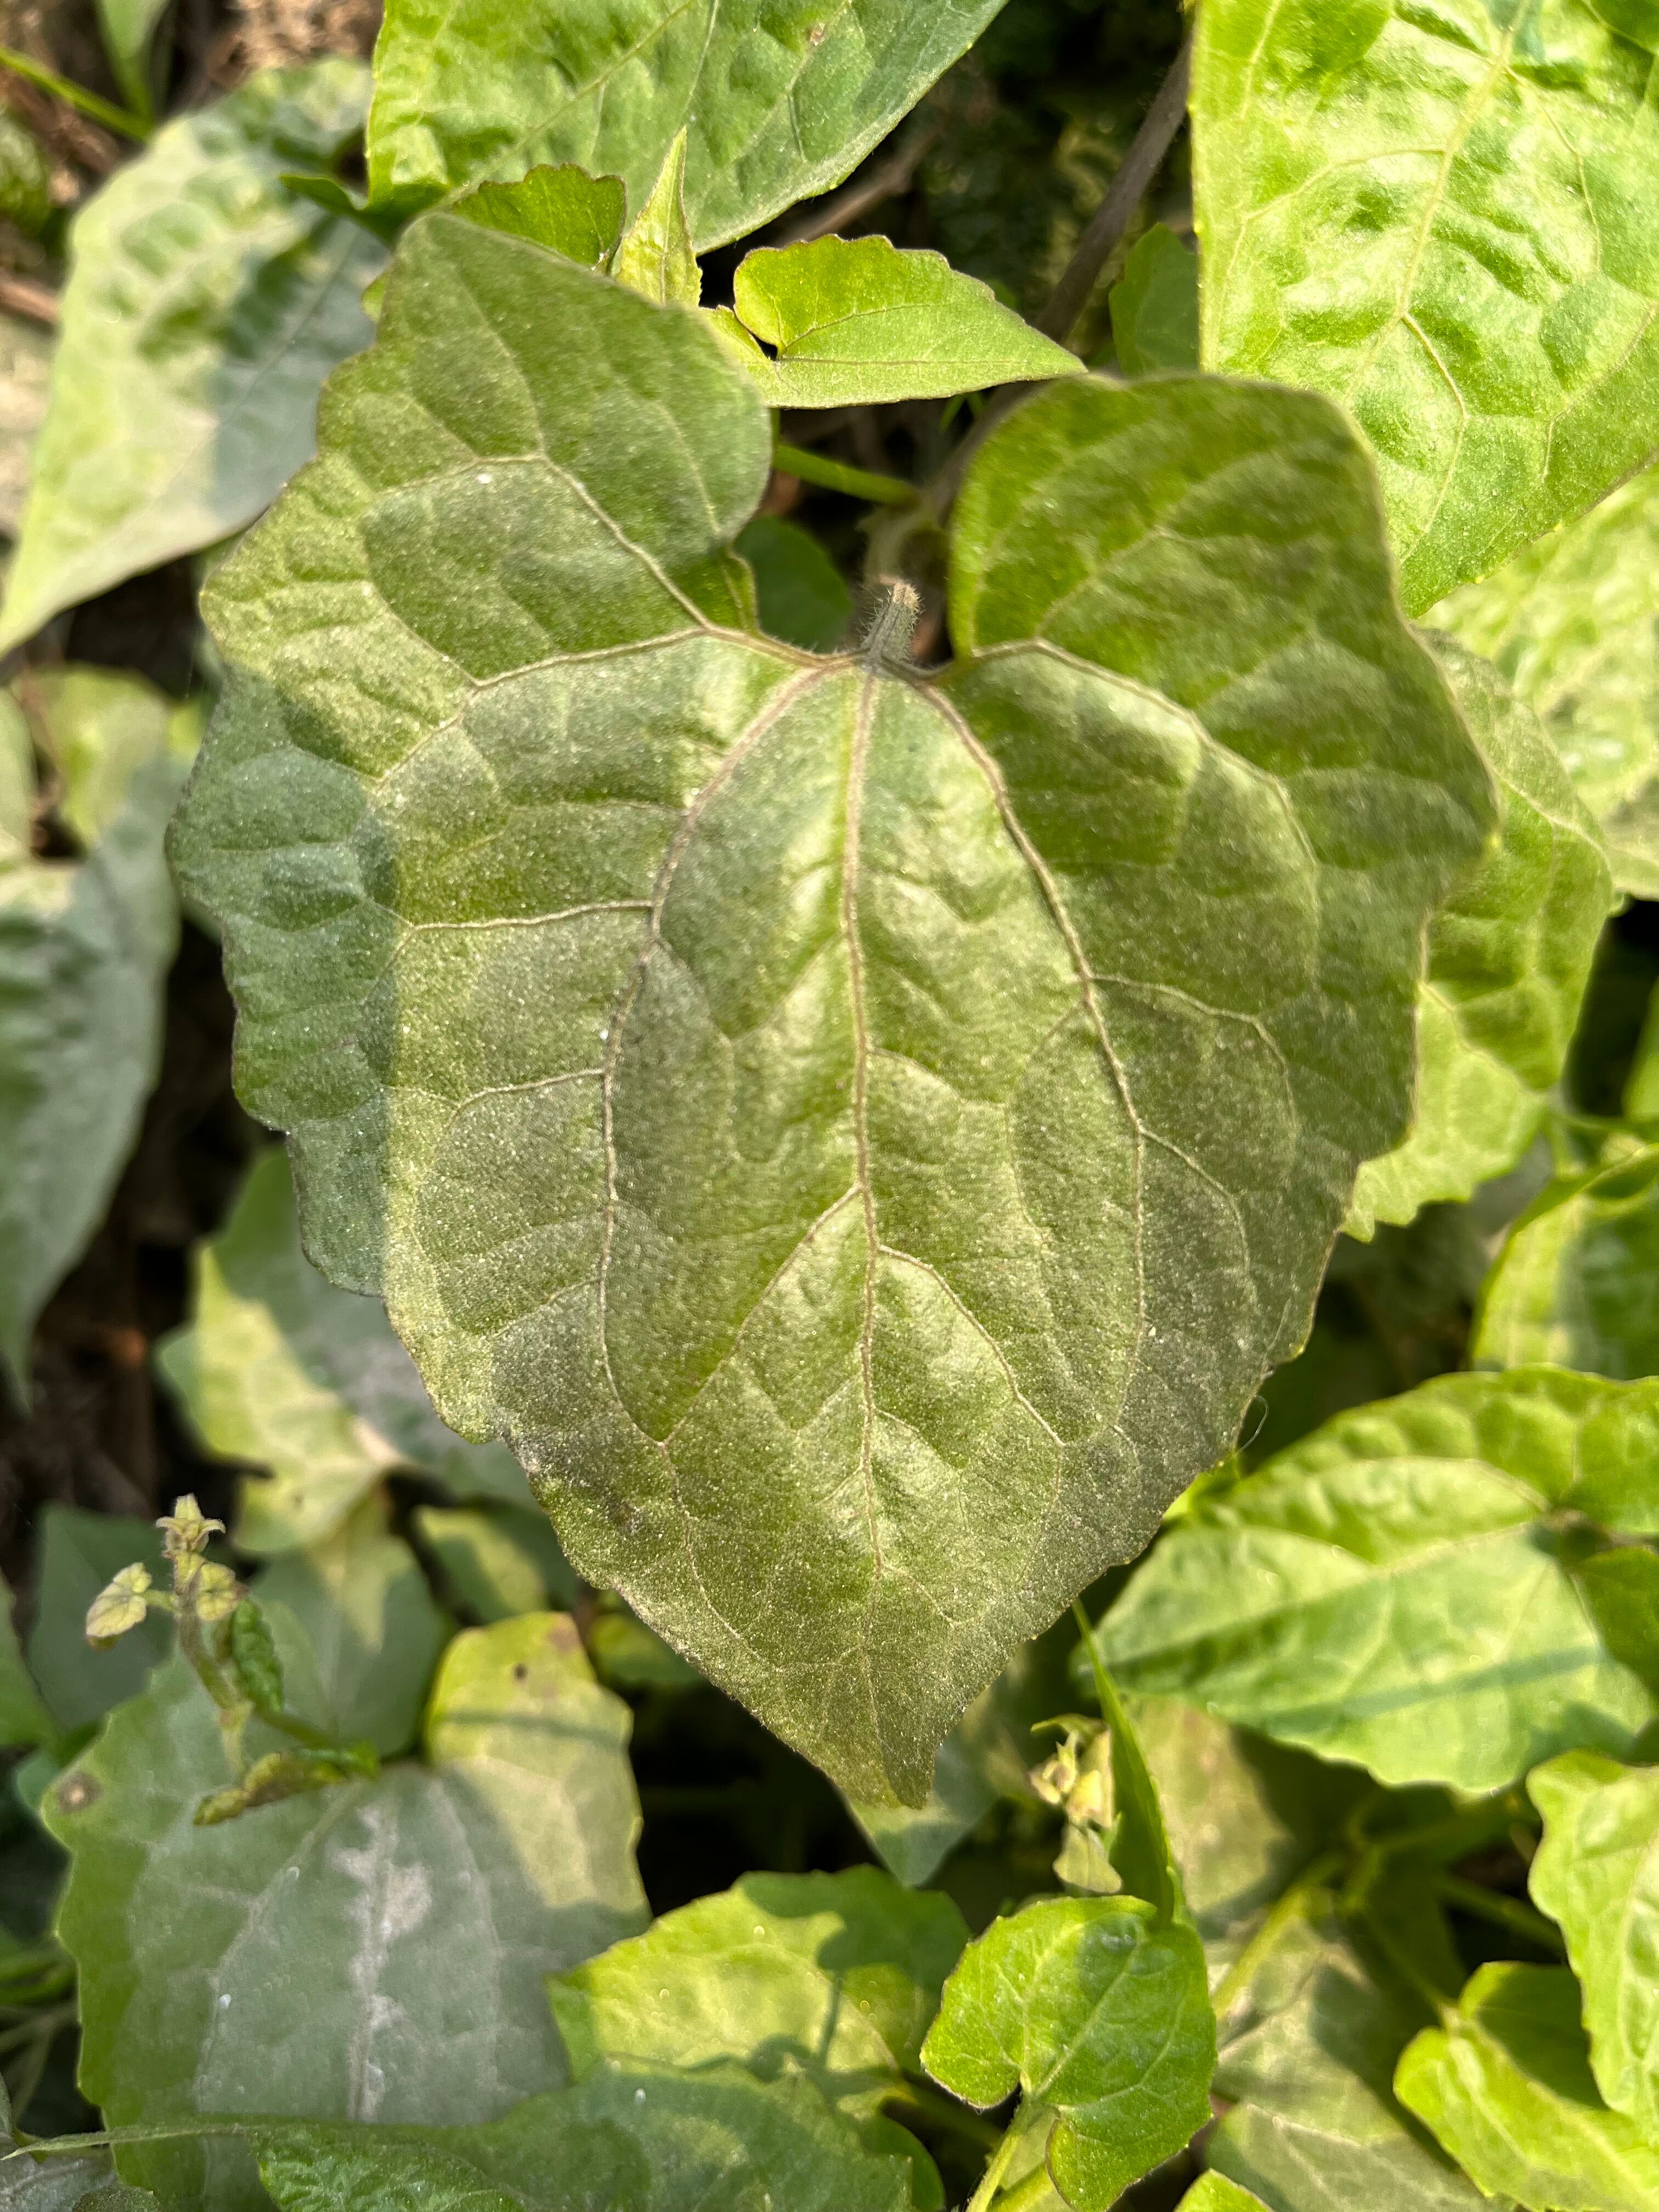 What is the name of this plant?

bitter vine
